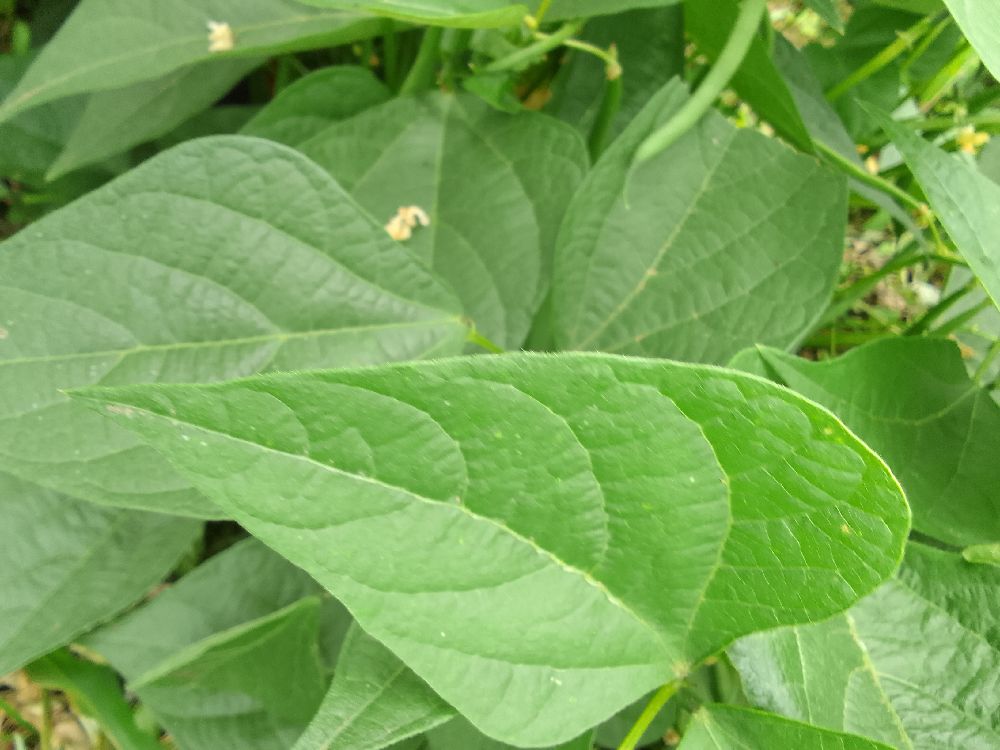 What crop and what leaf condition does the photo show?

common bean, healthy
